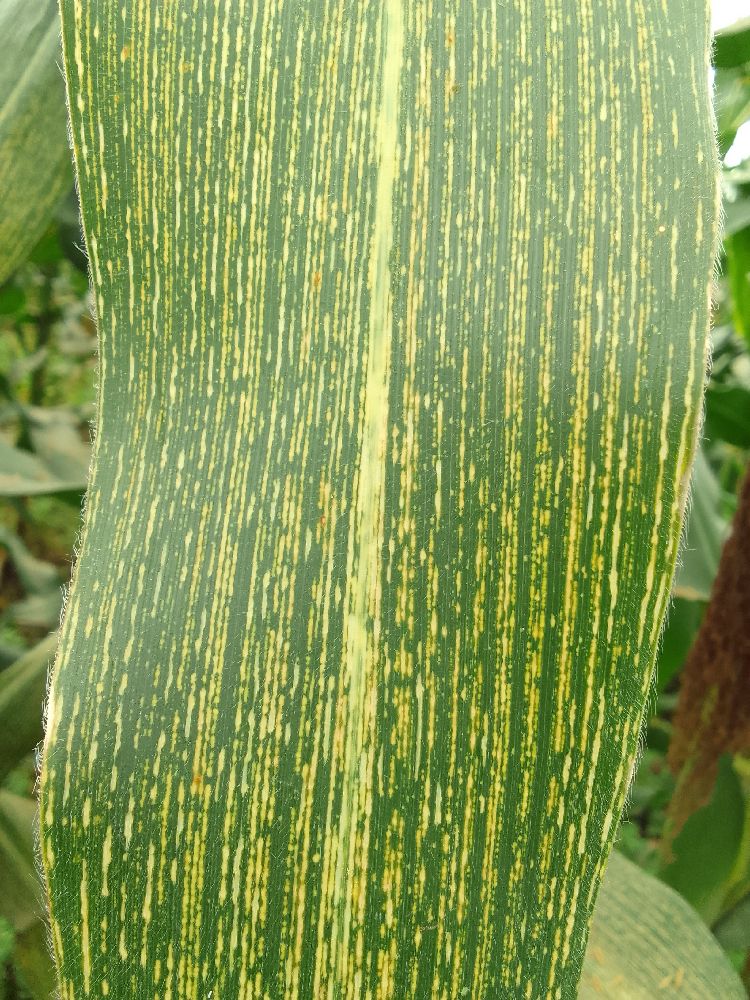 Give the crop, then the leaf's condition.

maize, maize streak virus
